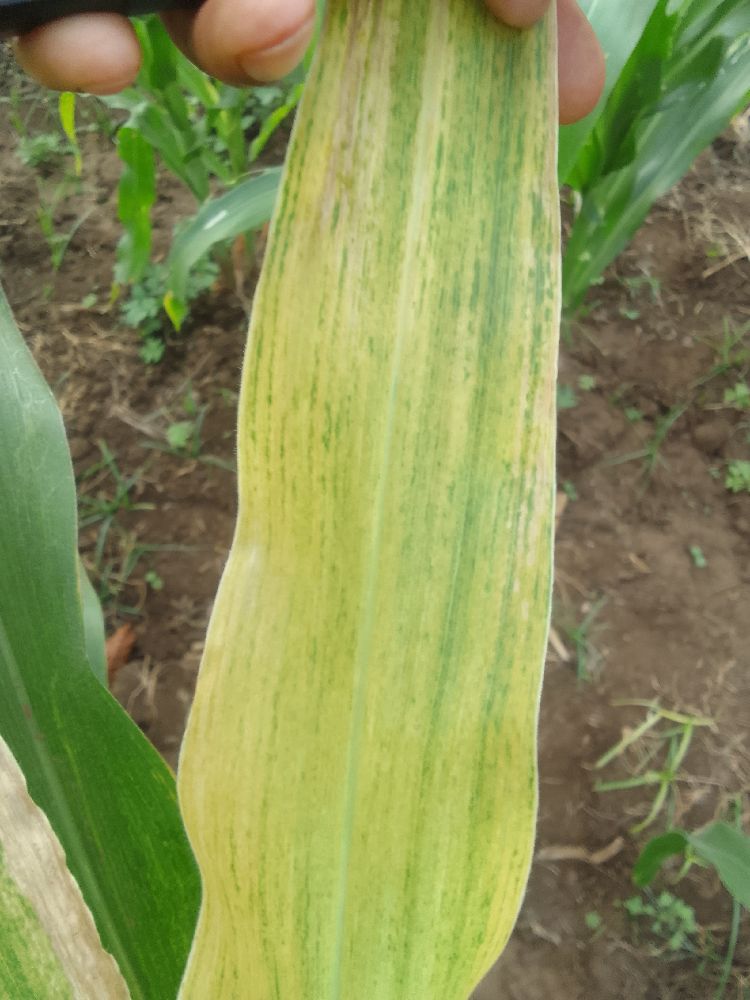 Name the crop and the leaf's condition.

maize, maize lethal necrosis
